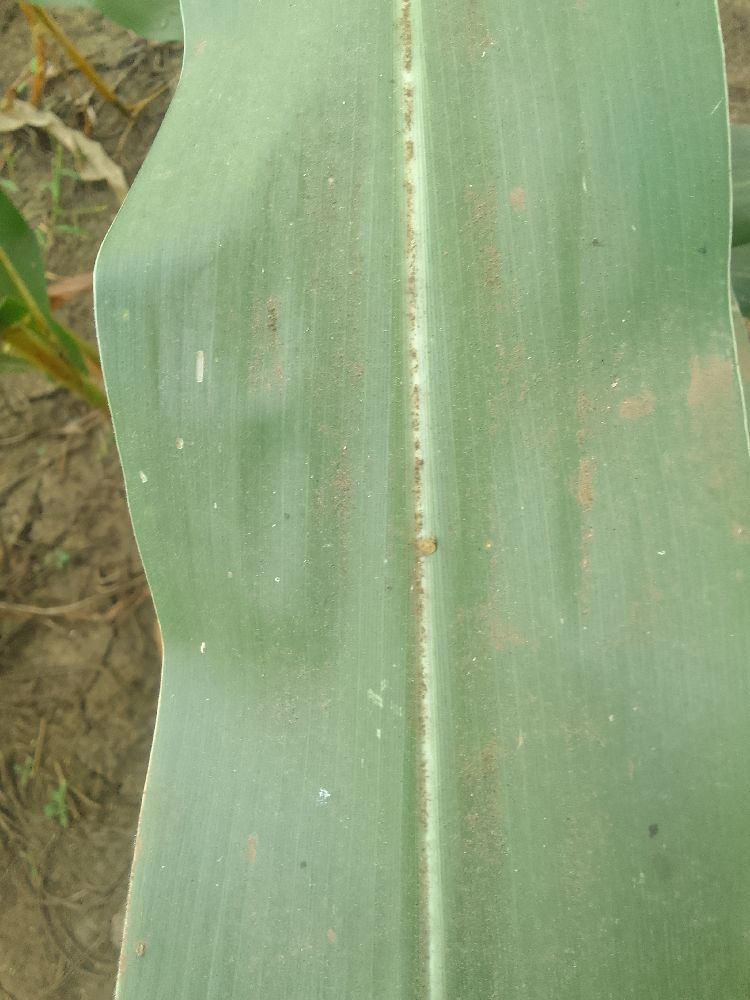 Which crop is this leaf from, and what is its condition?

maize, healthy
